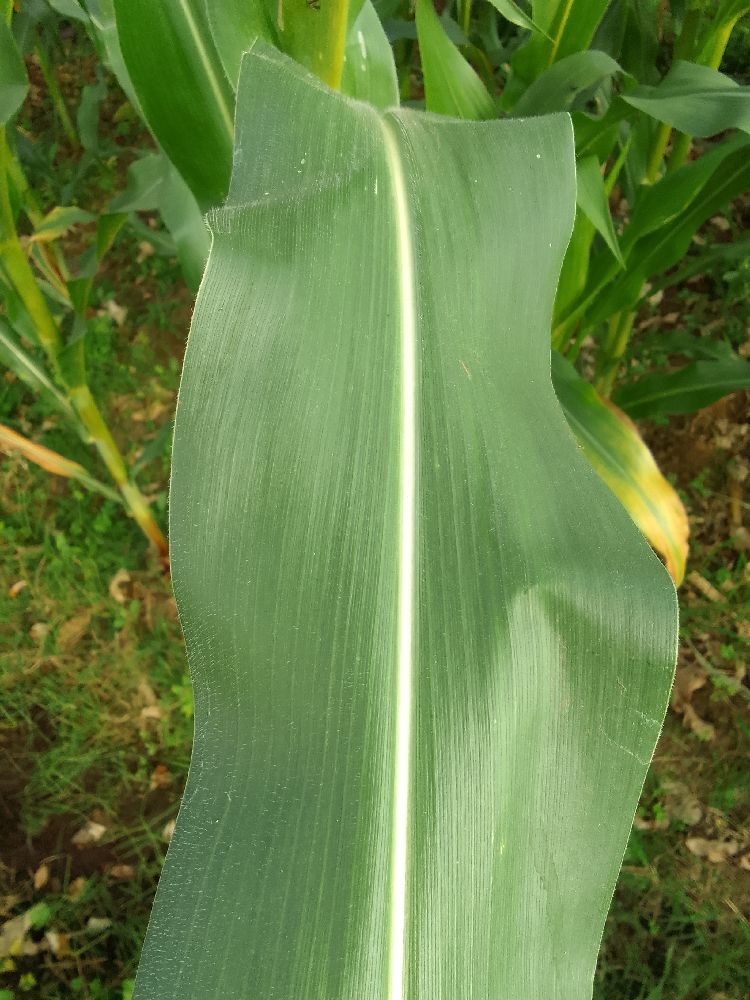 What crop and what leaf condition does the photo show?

maize, healthy
